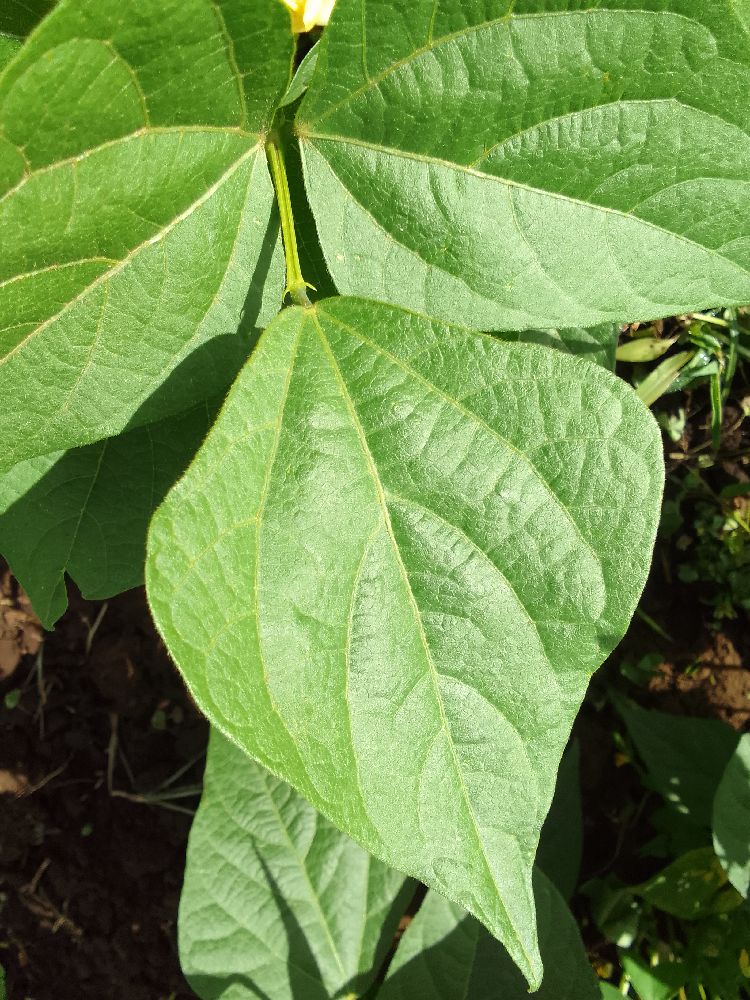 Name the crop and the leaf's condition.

common bean, healthy
